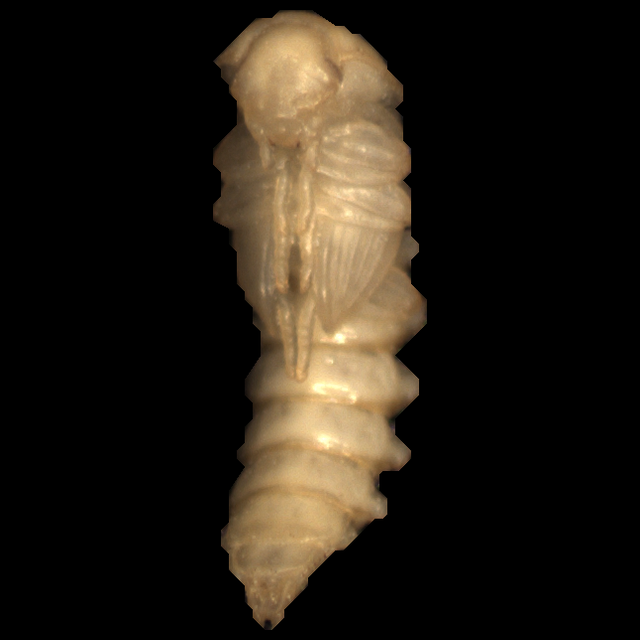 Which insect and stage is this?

mealworm pupa
